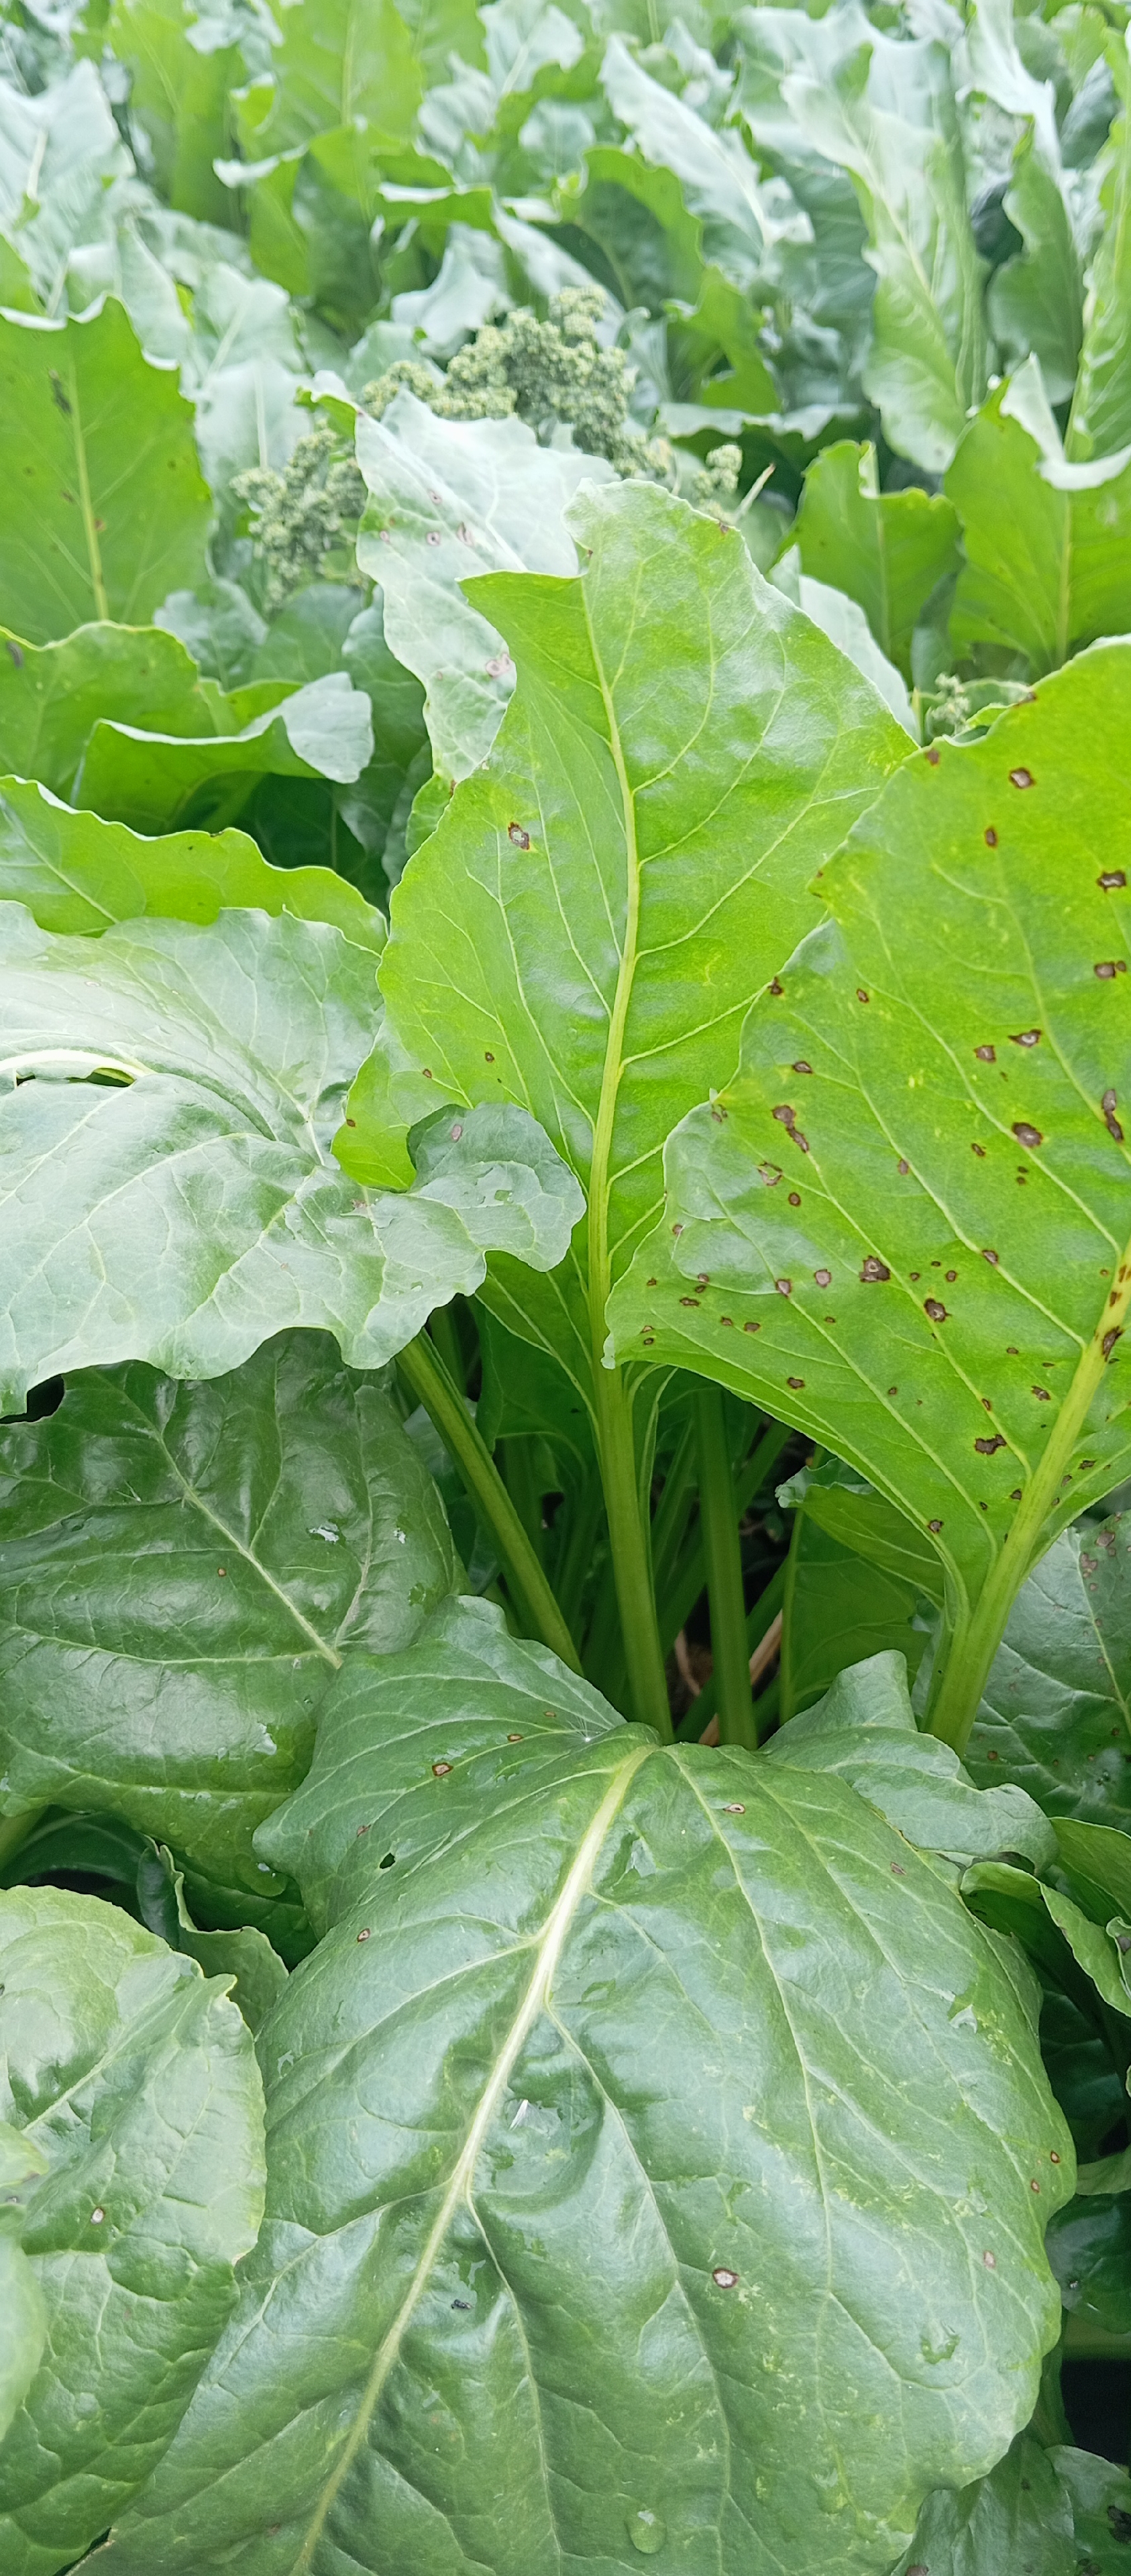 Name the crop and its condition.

beet, cercospora
